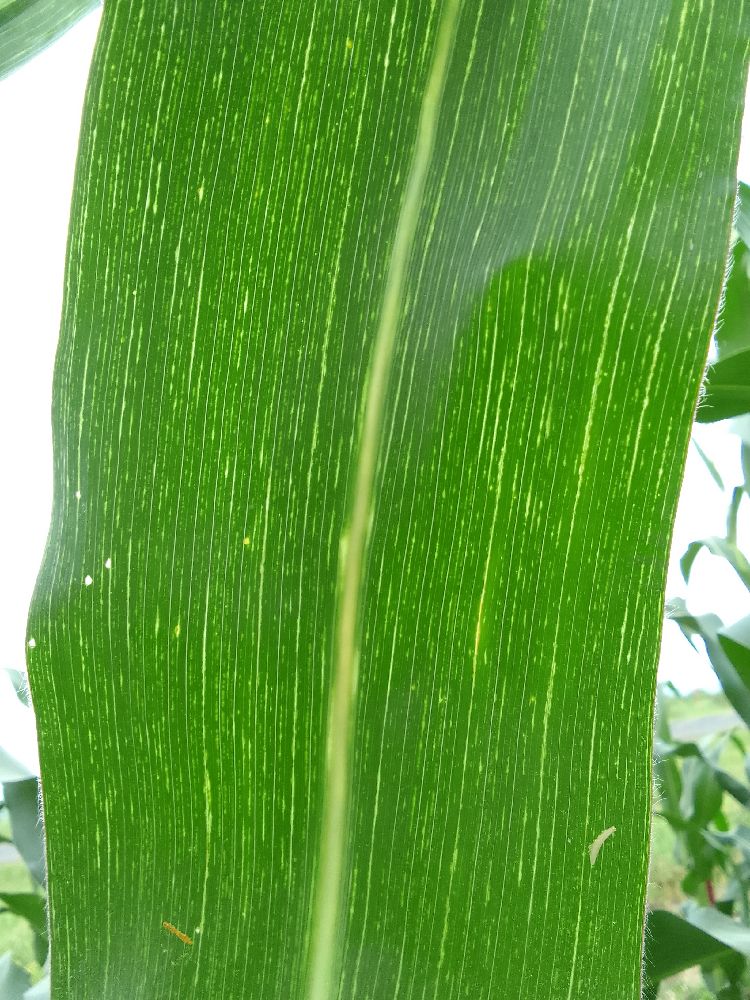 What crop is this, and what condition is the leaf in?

maize, maize streak virus
